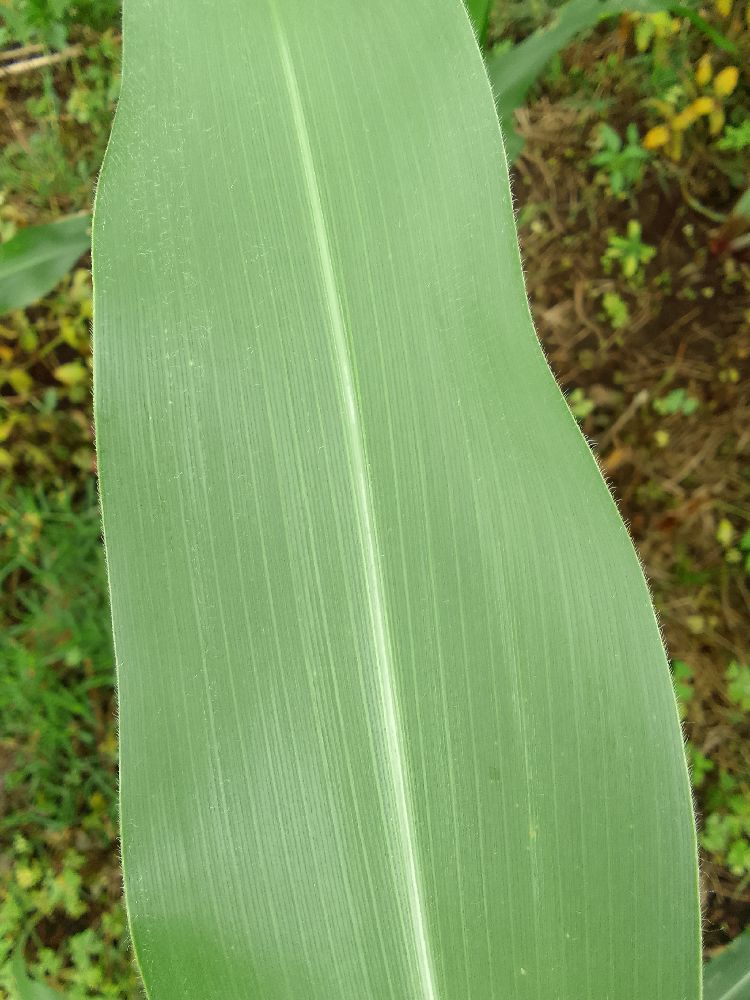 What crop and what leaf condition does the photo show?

maize, healthy
